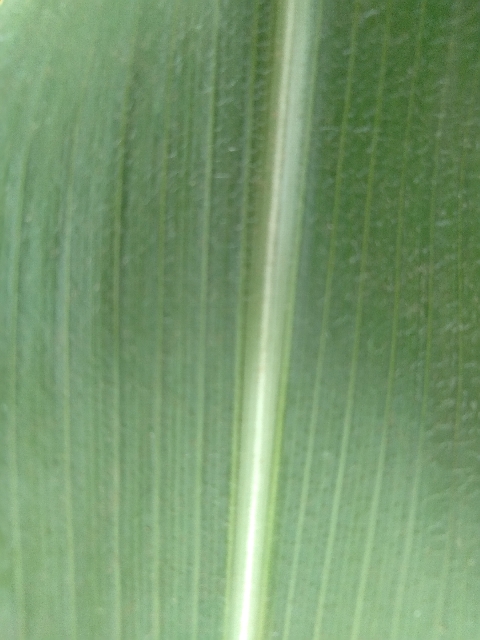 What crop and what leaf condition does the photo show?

maize, healthy
